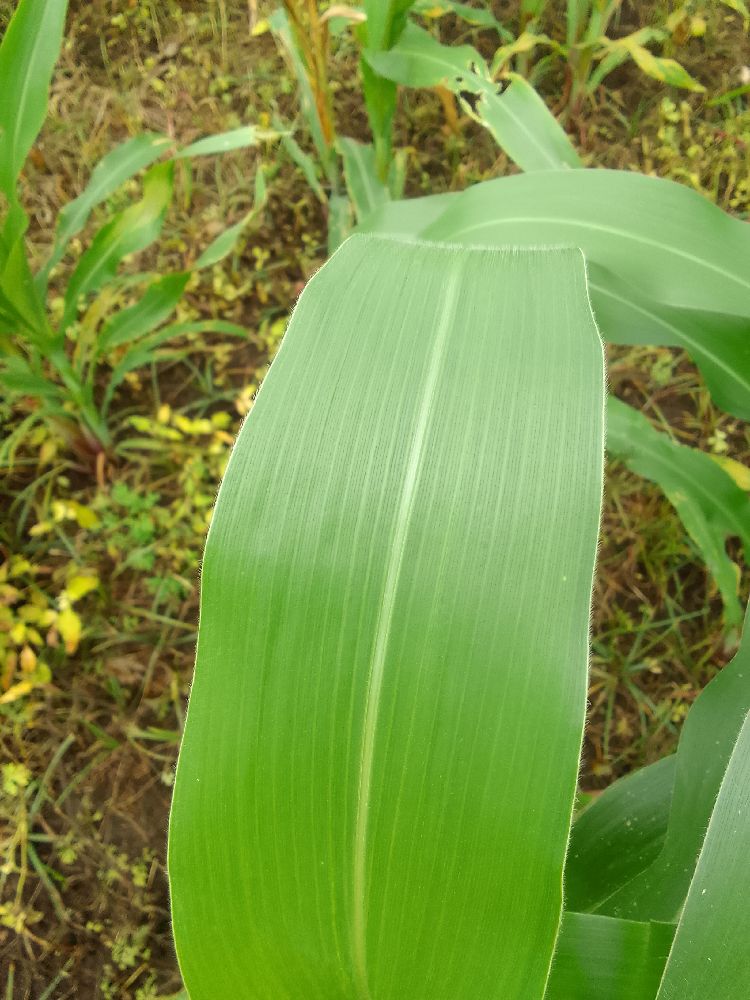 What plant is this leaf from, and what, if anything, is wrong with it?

maize, healthy
